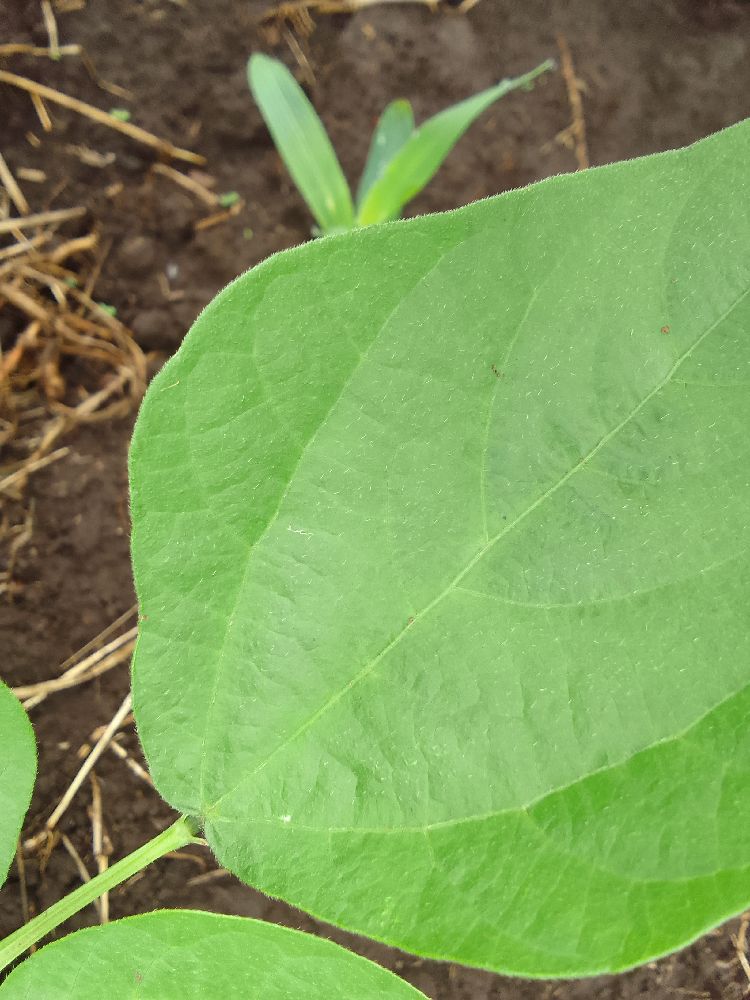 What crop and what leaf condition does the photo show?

common bean, healthy
